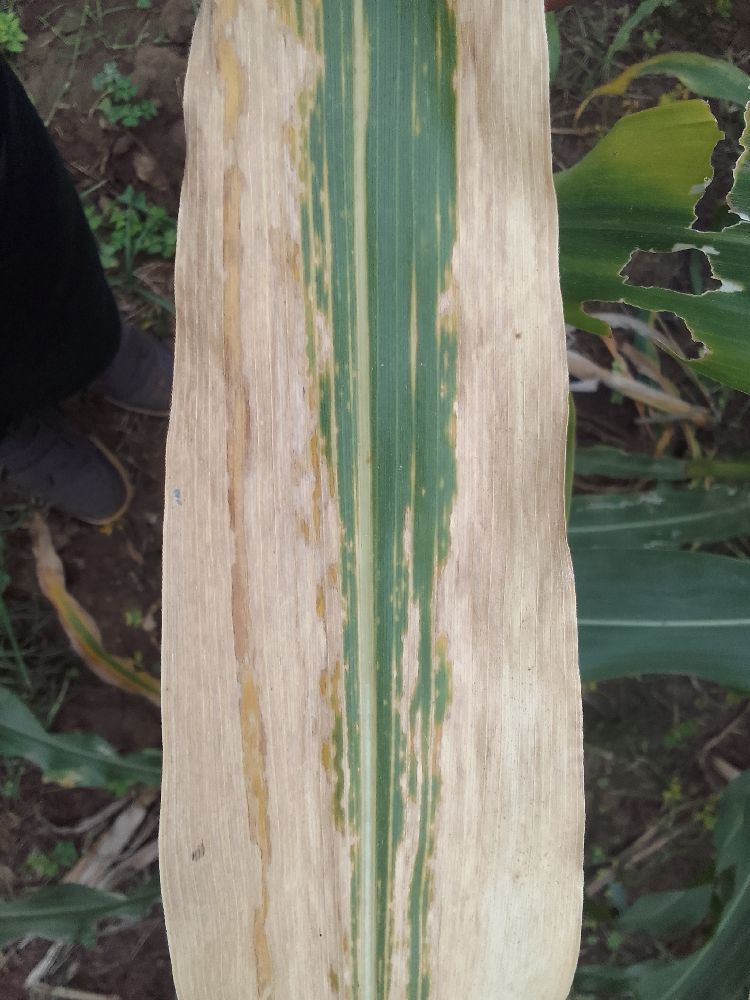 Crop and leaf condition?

maize, maize lethal necrosis
